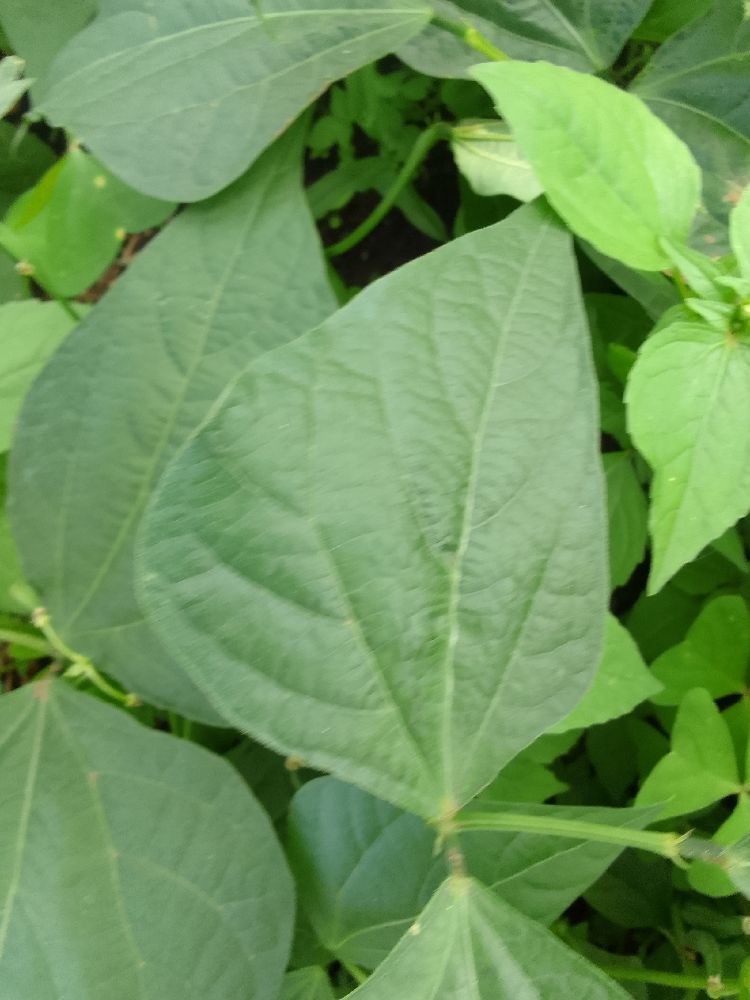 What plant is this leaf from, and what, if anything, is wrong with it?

common bean, healthy
